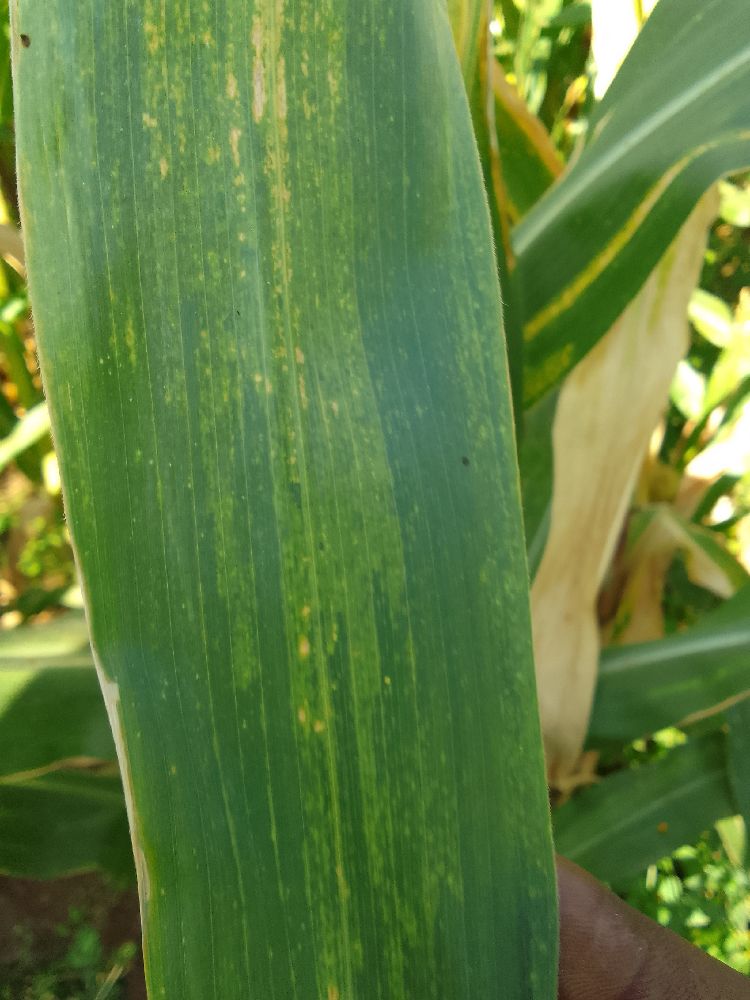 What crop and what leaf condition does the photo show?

maize, maize lethal necrosis
